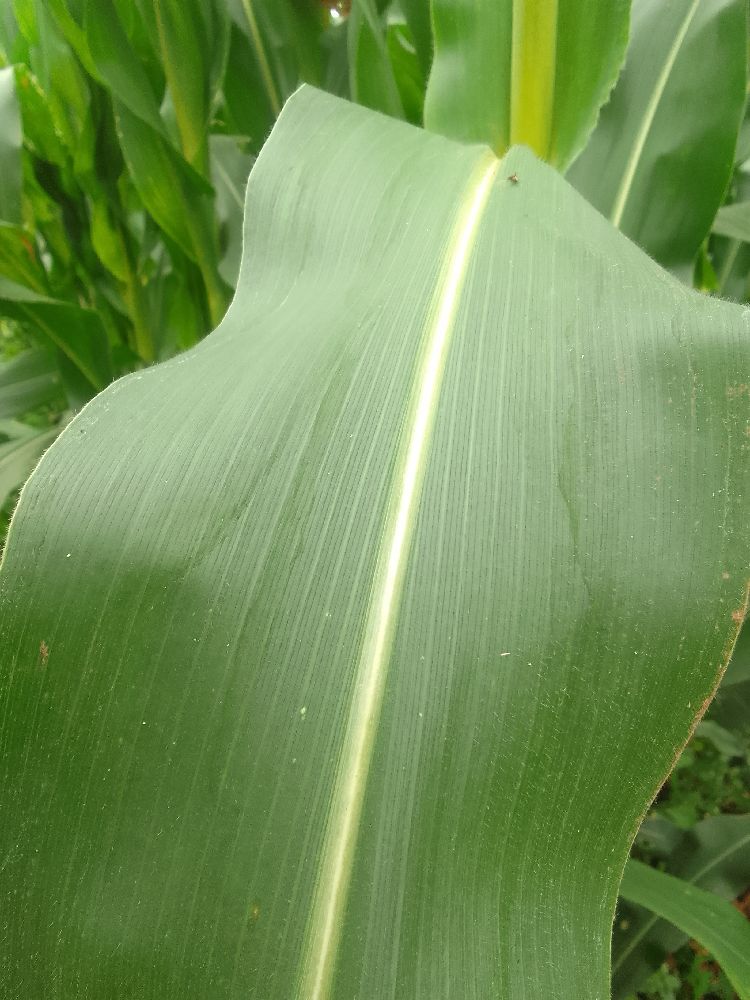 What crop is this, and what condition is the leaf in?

maize, healthy
